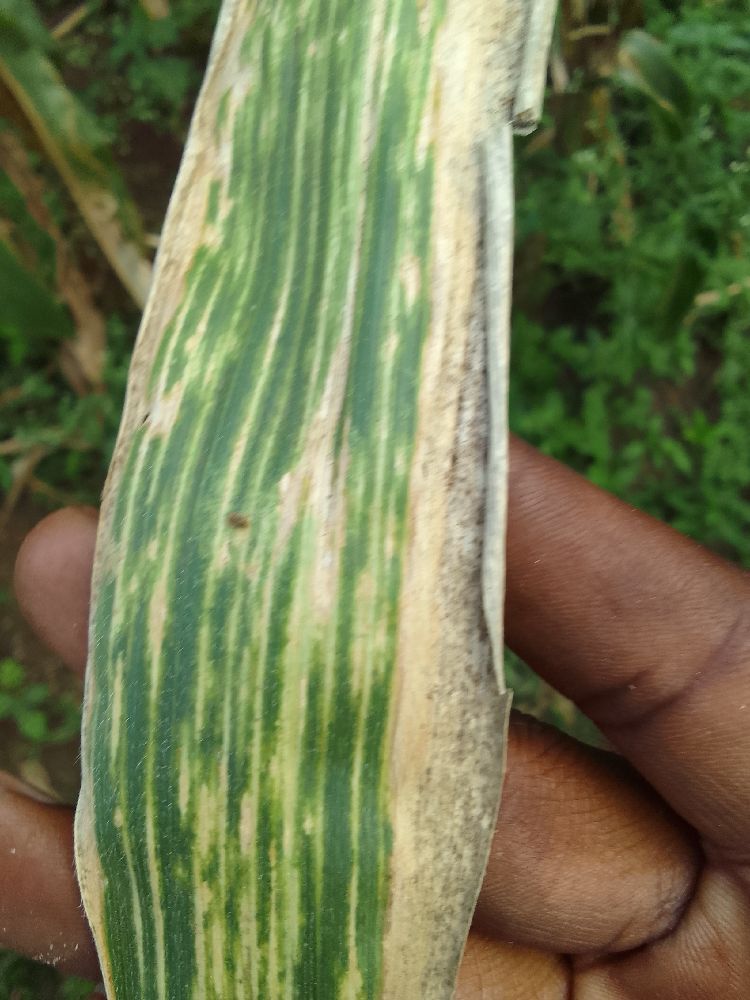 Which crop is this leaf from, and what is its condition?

maize, maize lethal necrosis
